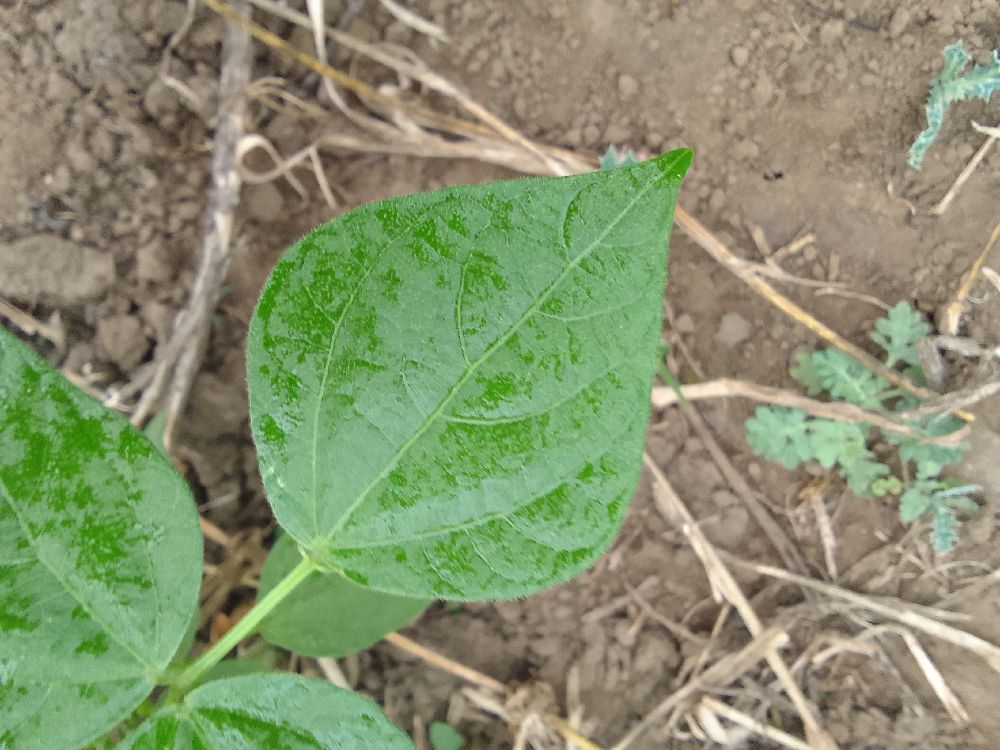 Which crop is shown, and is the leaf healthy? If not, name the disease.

common bean, healthy
